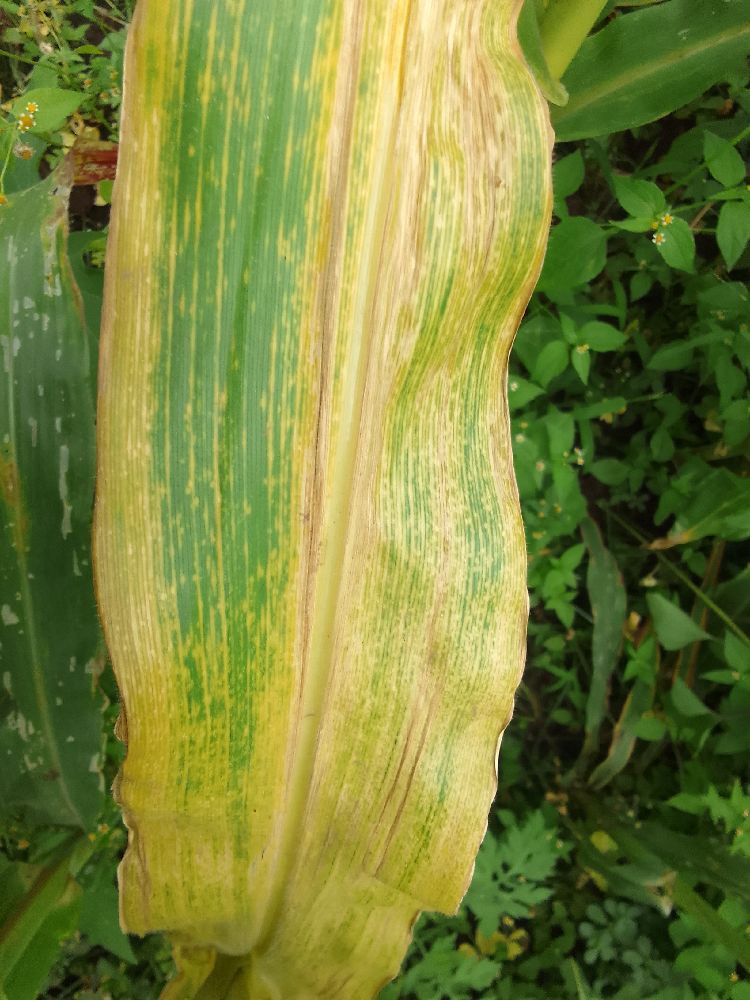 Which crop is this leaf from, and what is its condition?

maize, maize lethal necrosis
